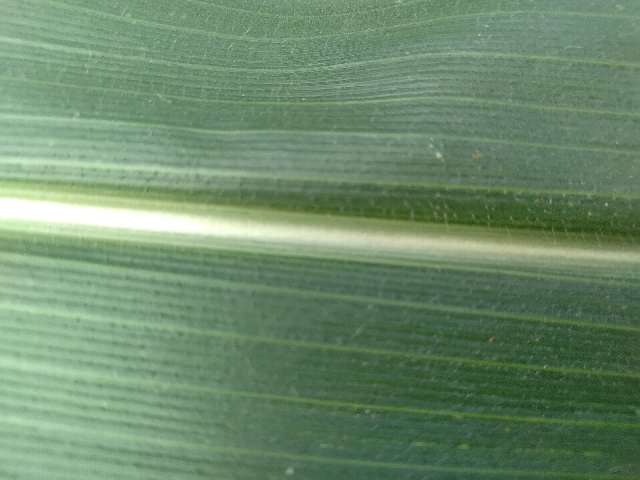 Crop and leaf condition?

maize, healthy
